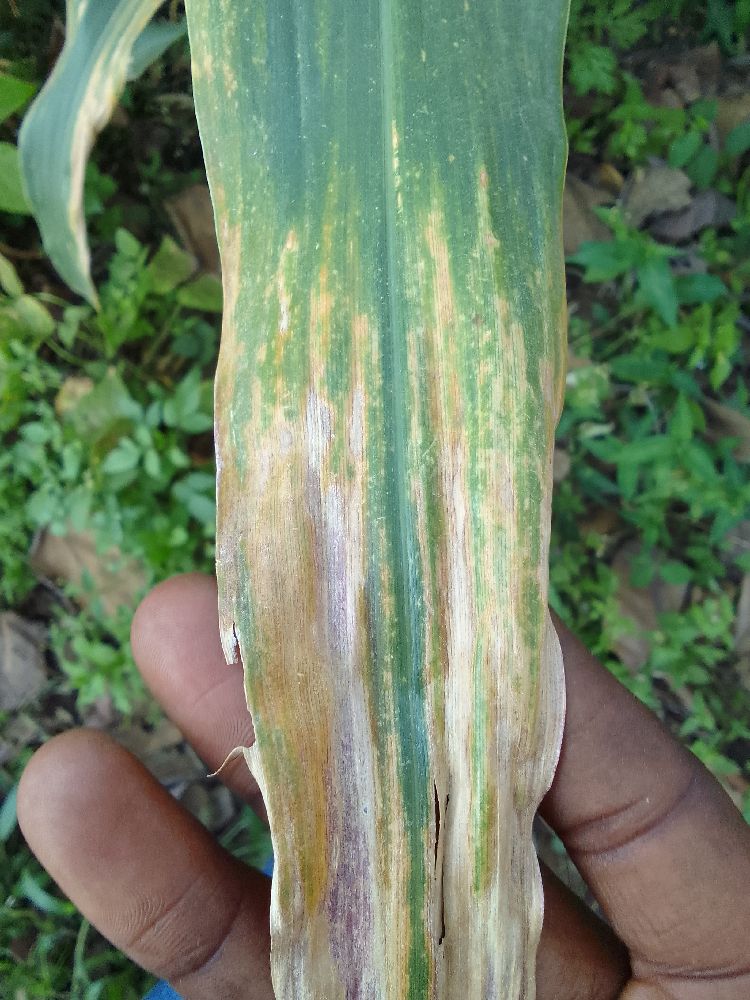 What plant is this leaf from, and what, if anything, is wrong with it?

maize, maize lethal necrosis
